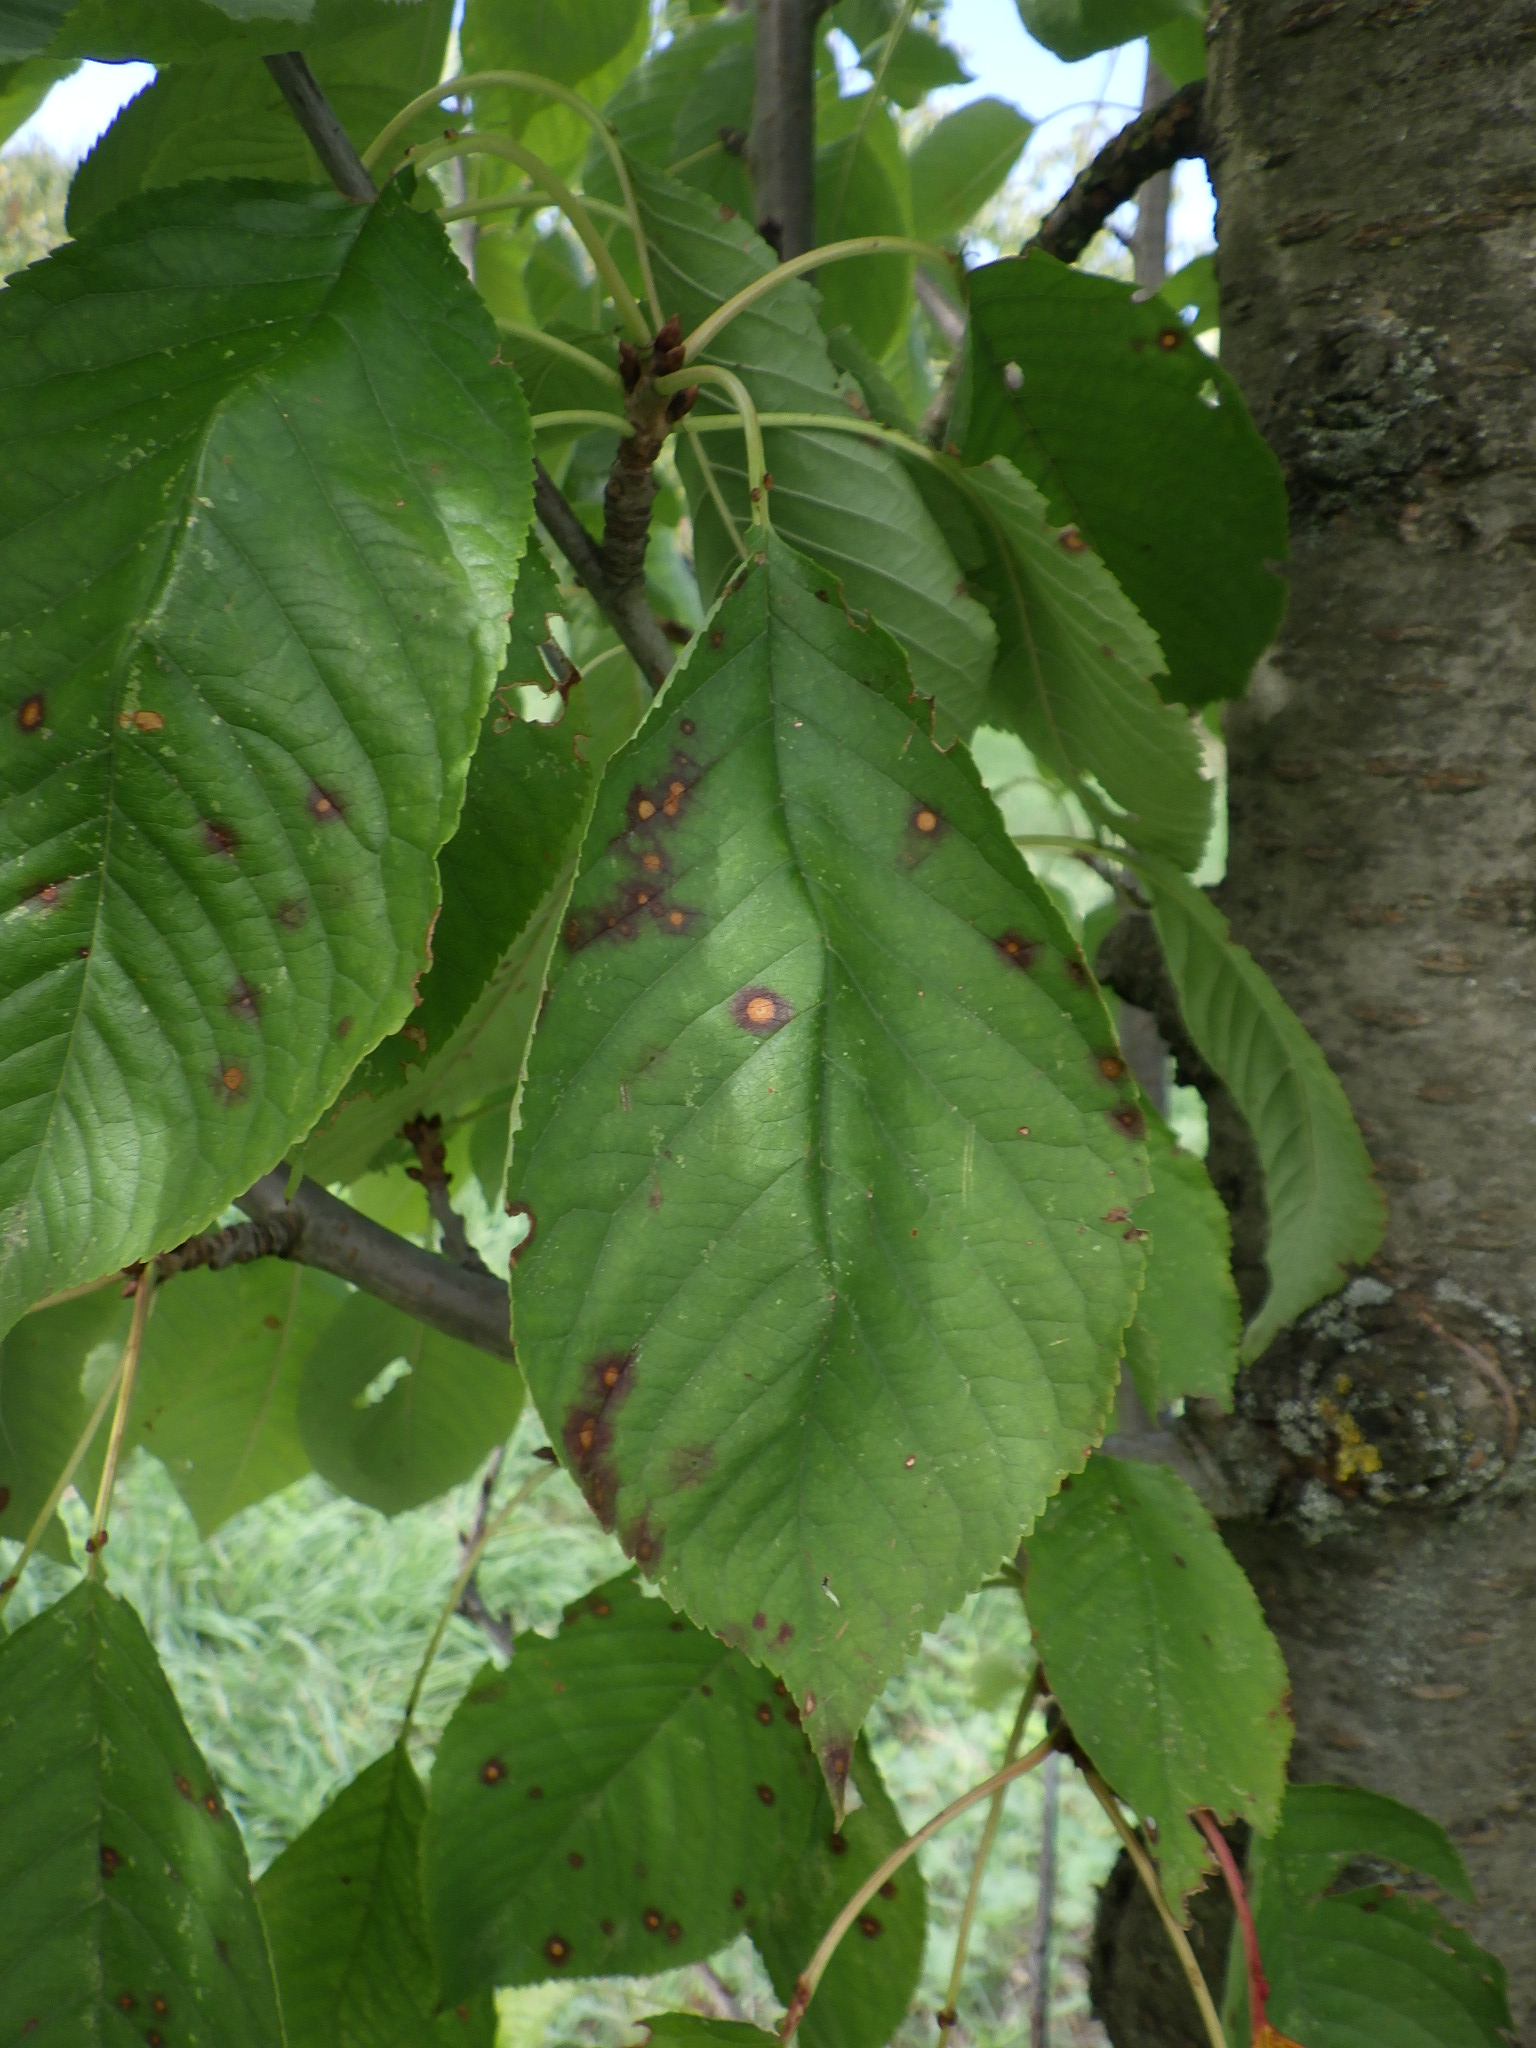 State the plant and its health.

cherry, leaf spot
